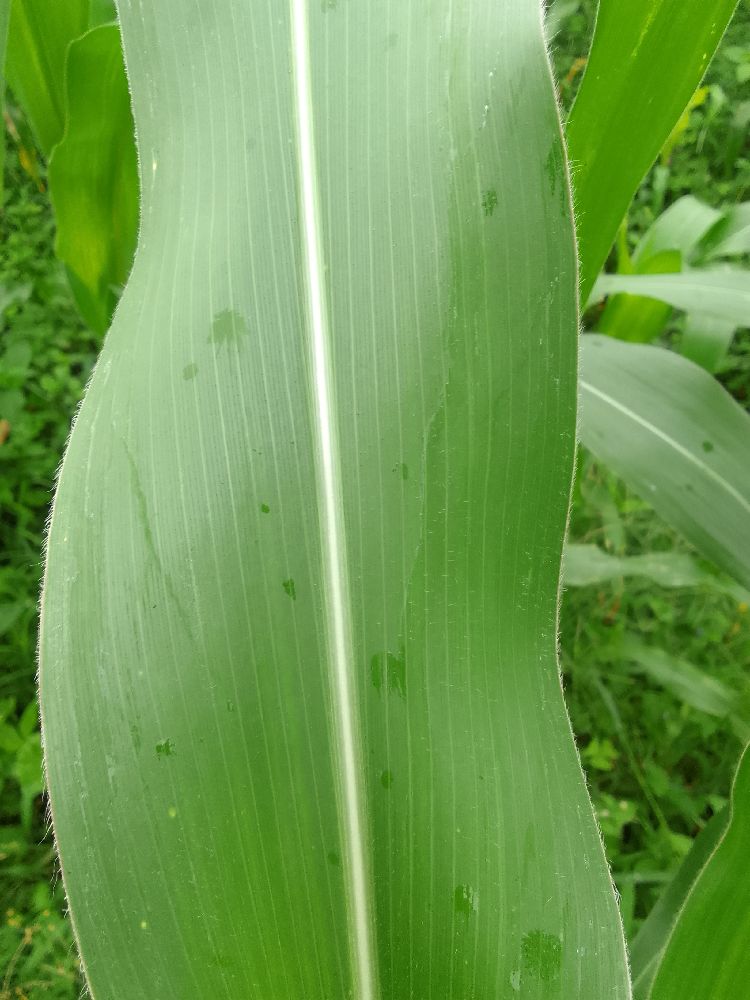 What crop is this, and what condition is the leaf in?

maize, healthy
